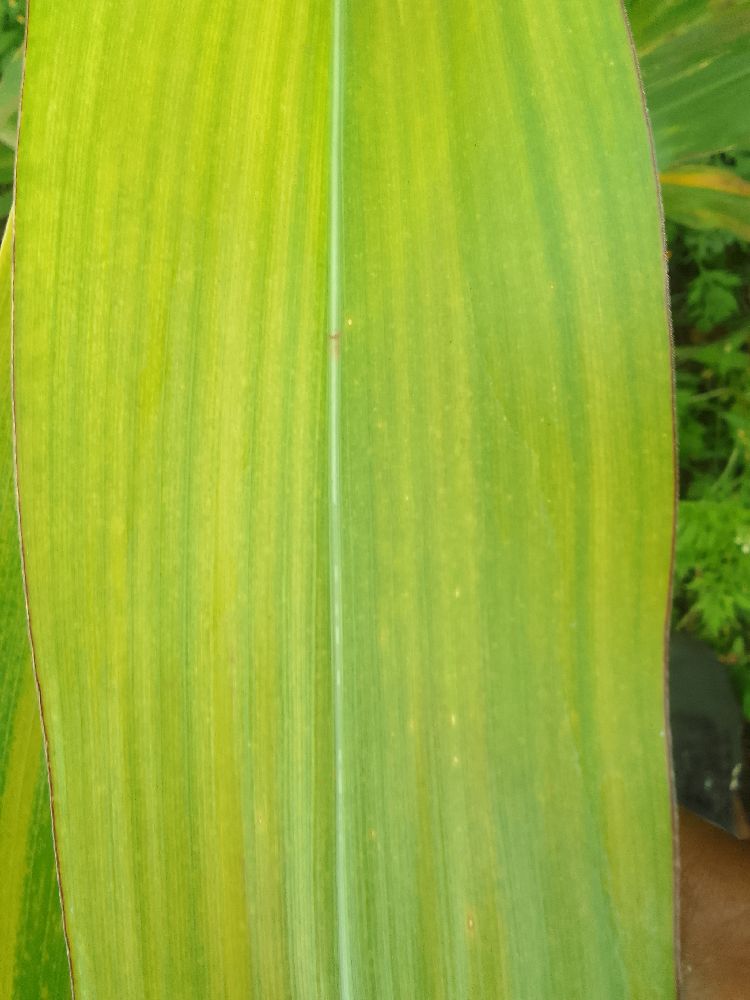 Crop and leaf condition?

maize, maize lethal necrosis
